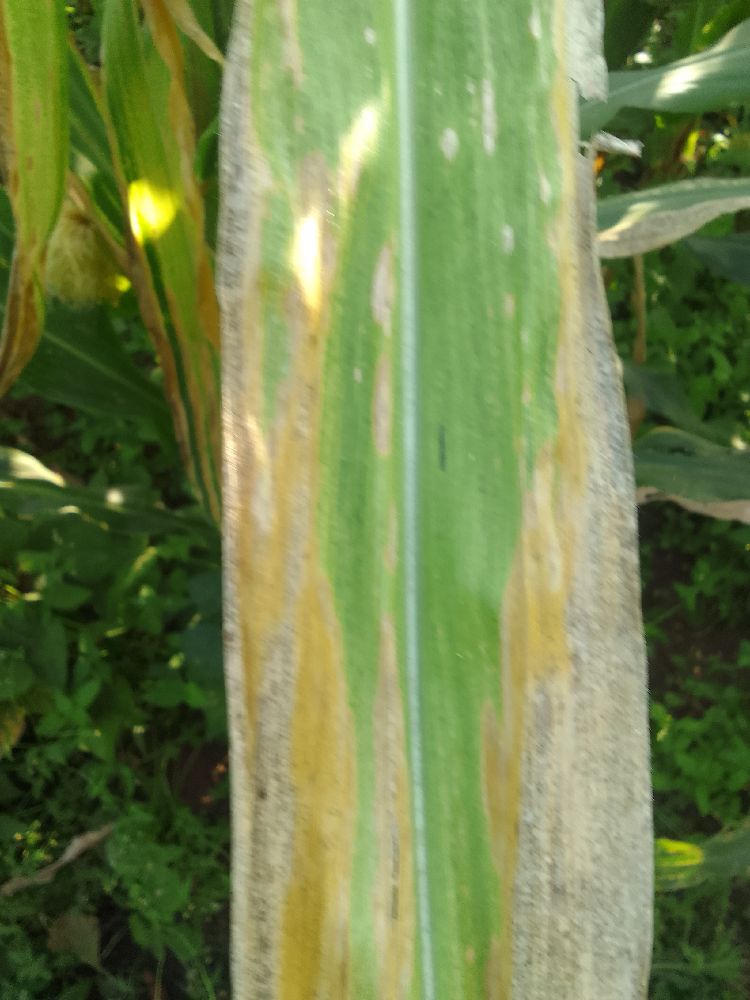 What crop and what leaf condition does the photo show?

maize, maize lethal necrosis
